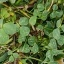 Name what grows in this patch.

unstructured weed
